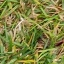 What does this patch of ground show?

grass
